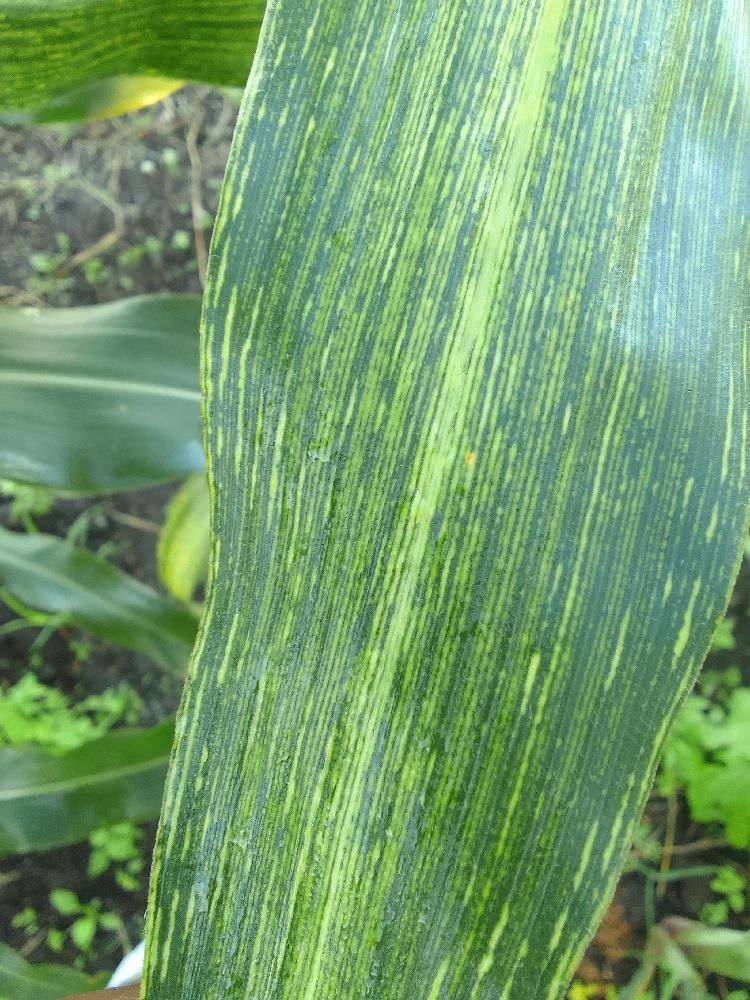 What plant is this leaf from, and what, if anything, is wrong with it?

maize, maize streak virus
